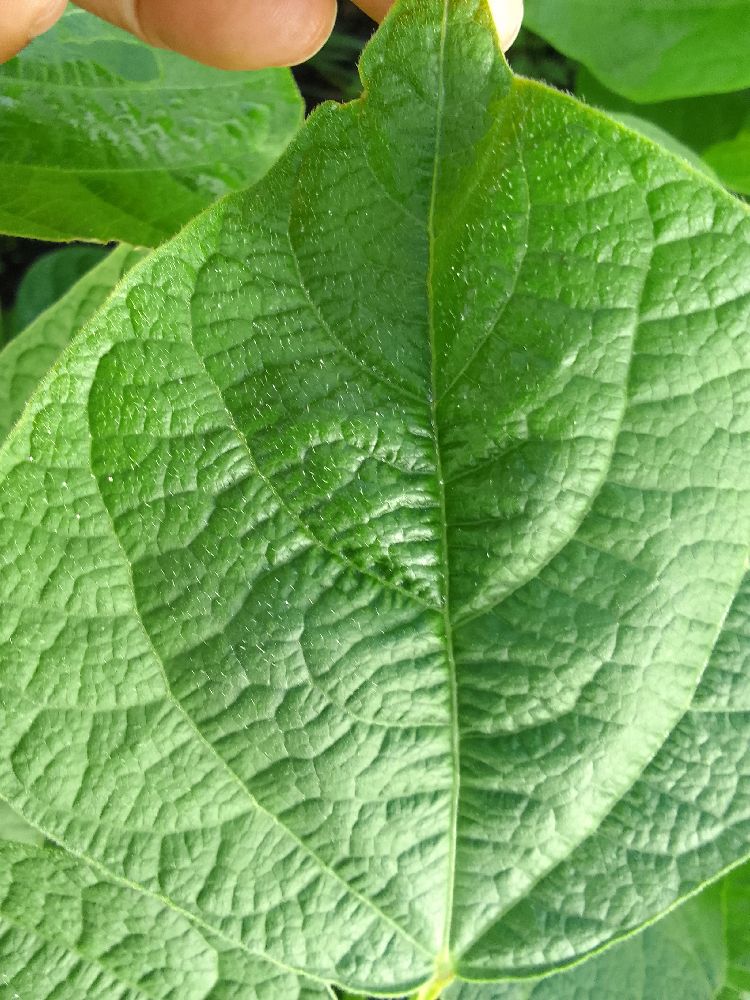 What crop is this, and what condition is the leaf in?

common bean, healthy
